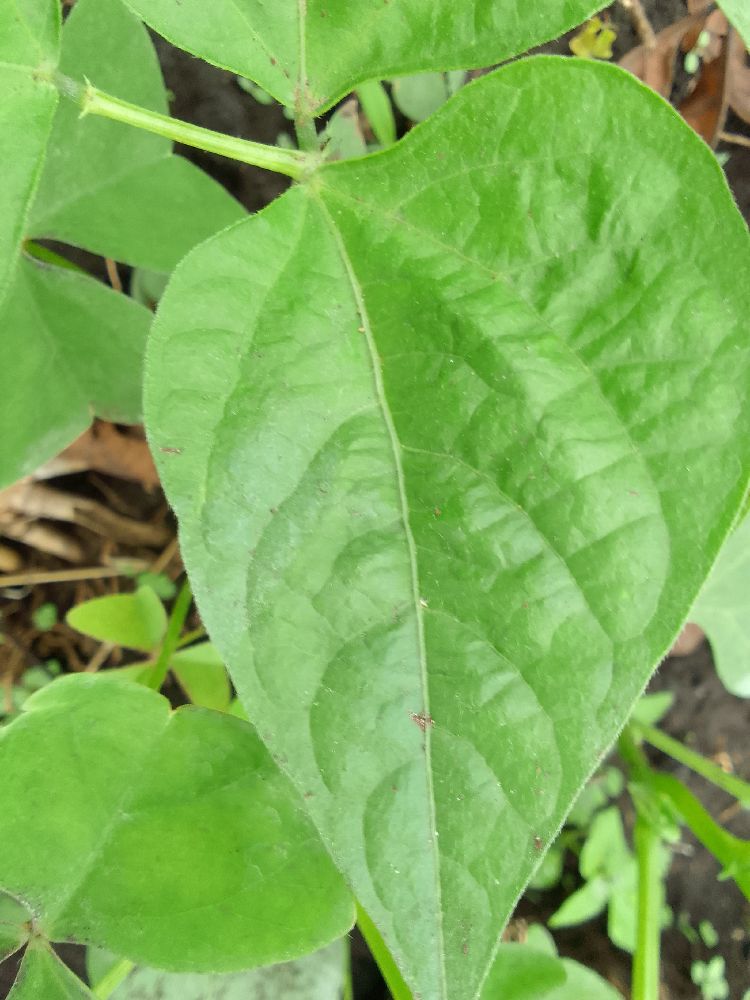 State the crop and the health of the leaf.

common bean, healthy
